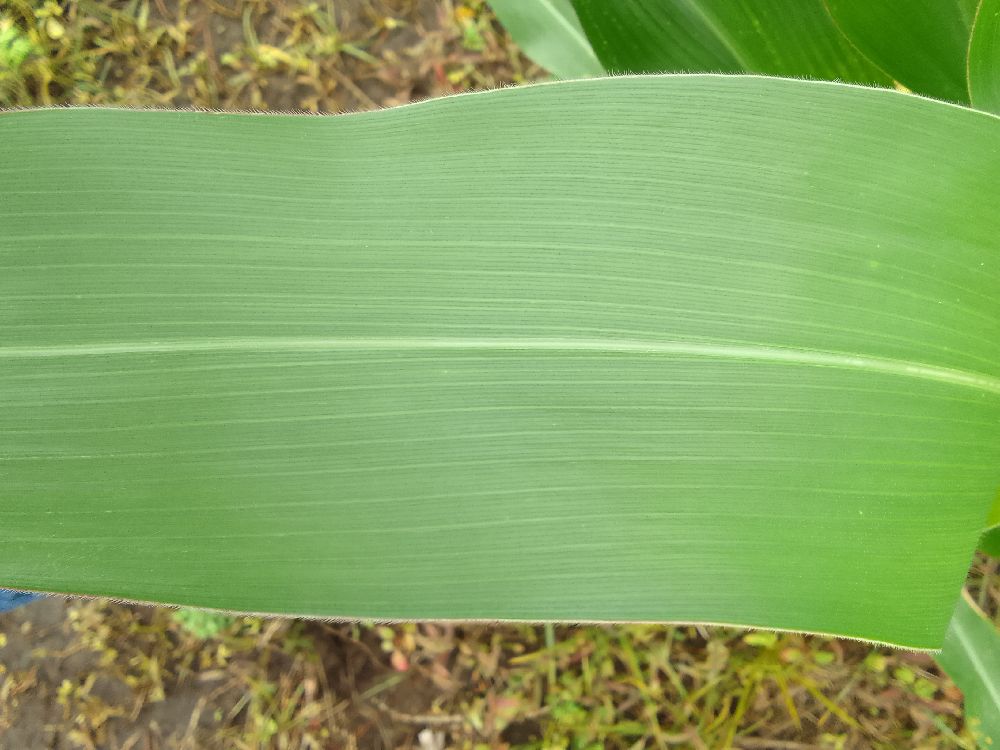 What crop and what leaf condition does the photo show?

maize, healthy
